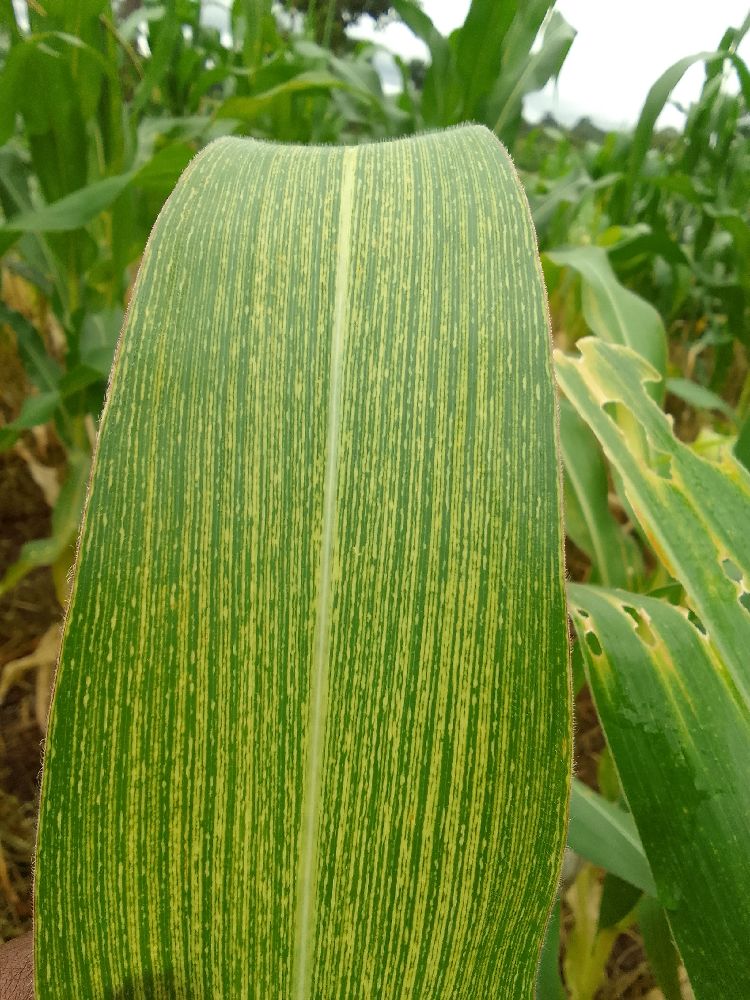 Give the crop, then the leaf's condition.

maize, maize streak virus
